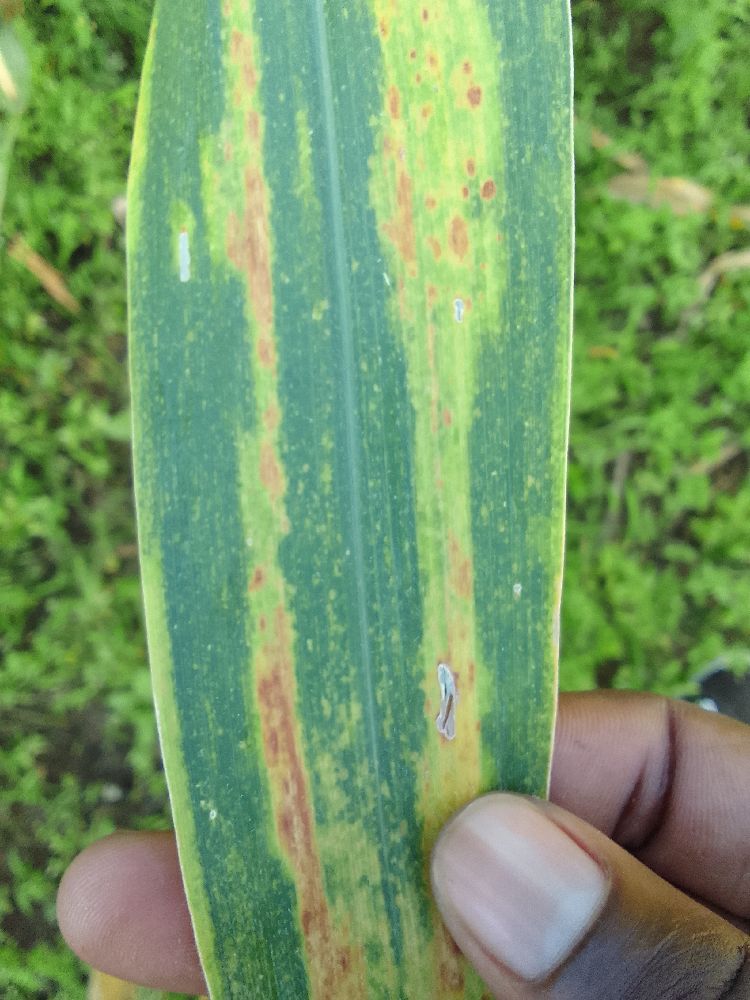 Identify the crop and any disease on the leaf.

maize, maize lethal necrosis
